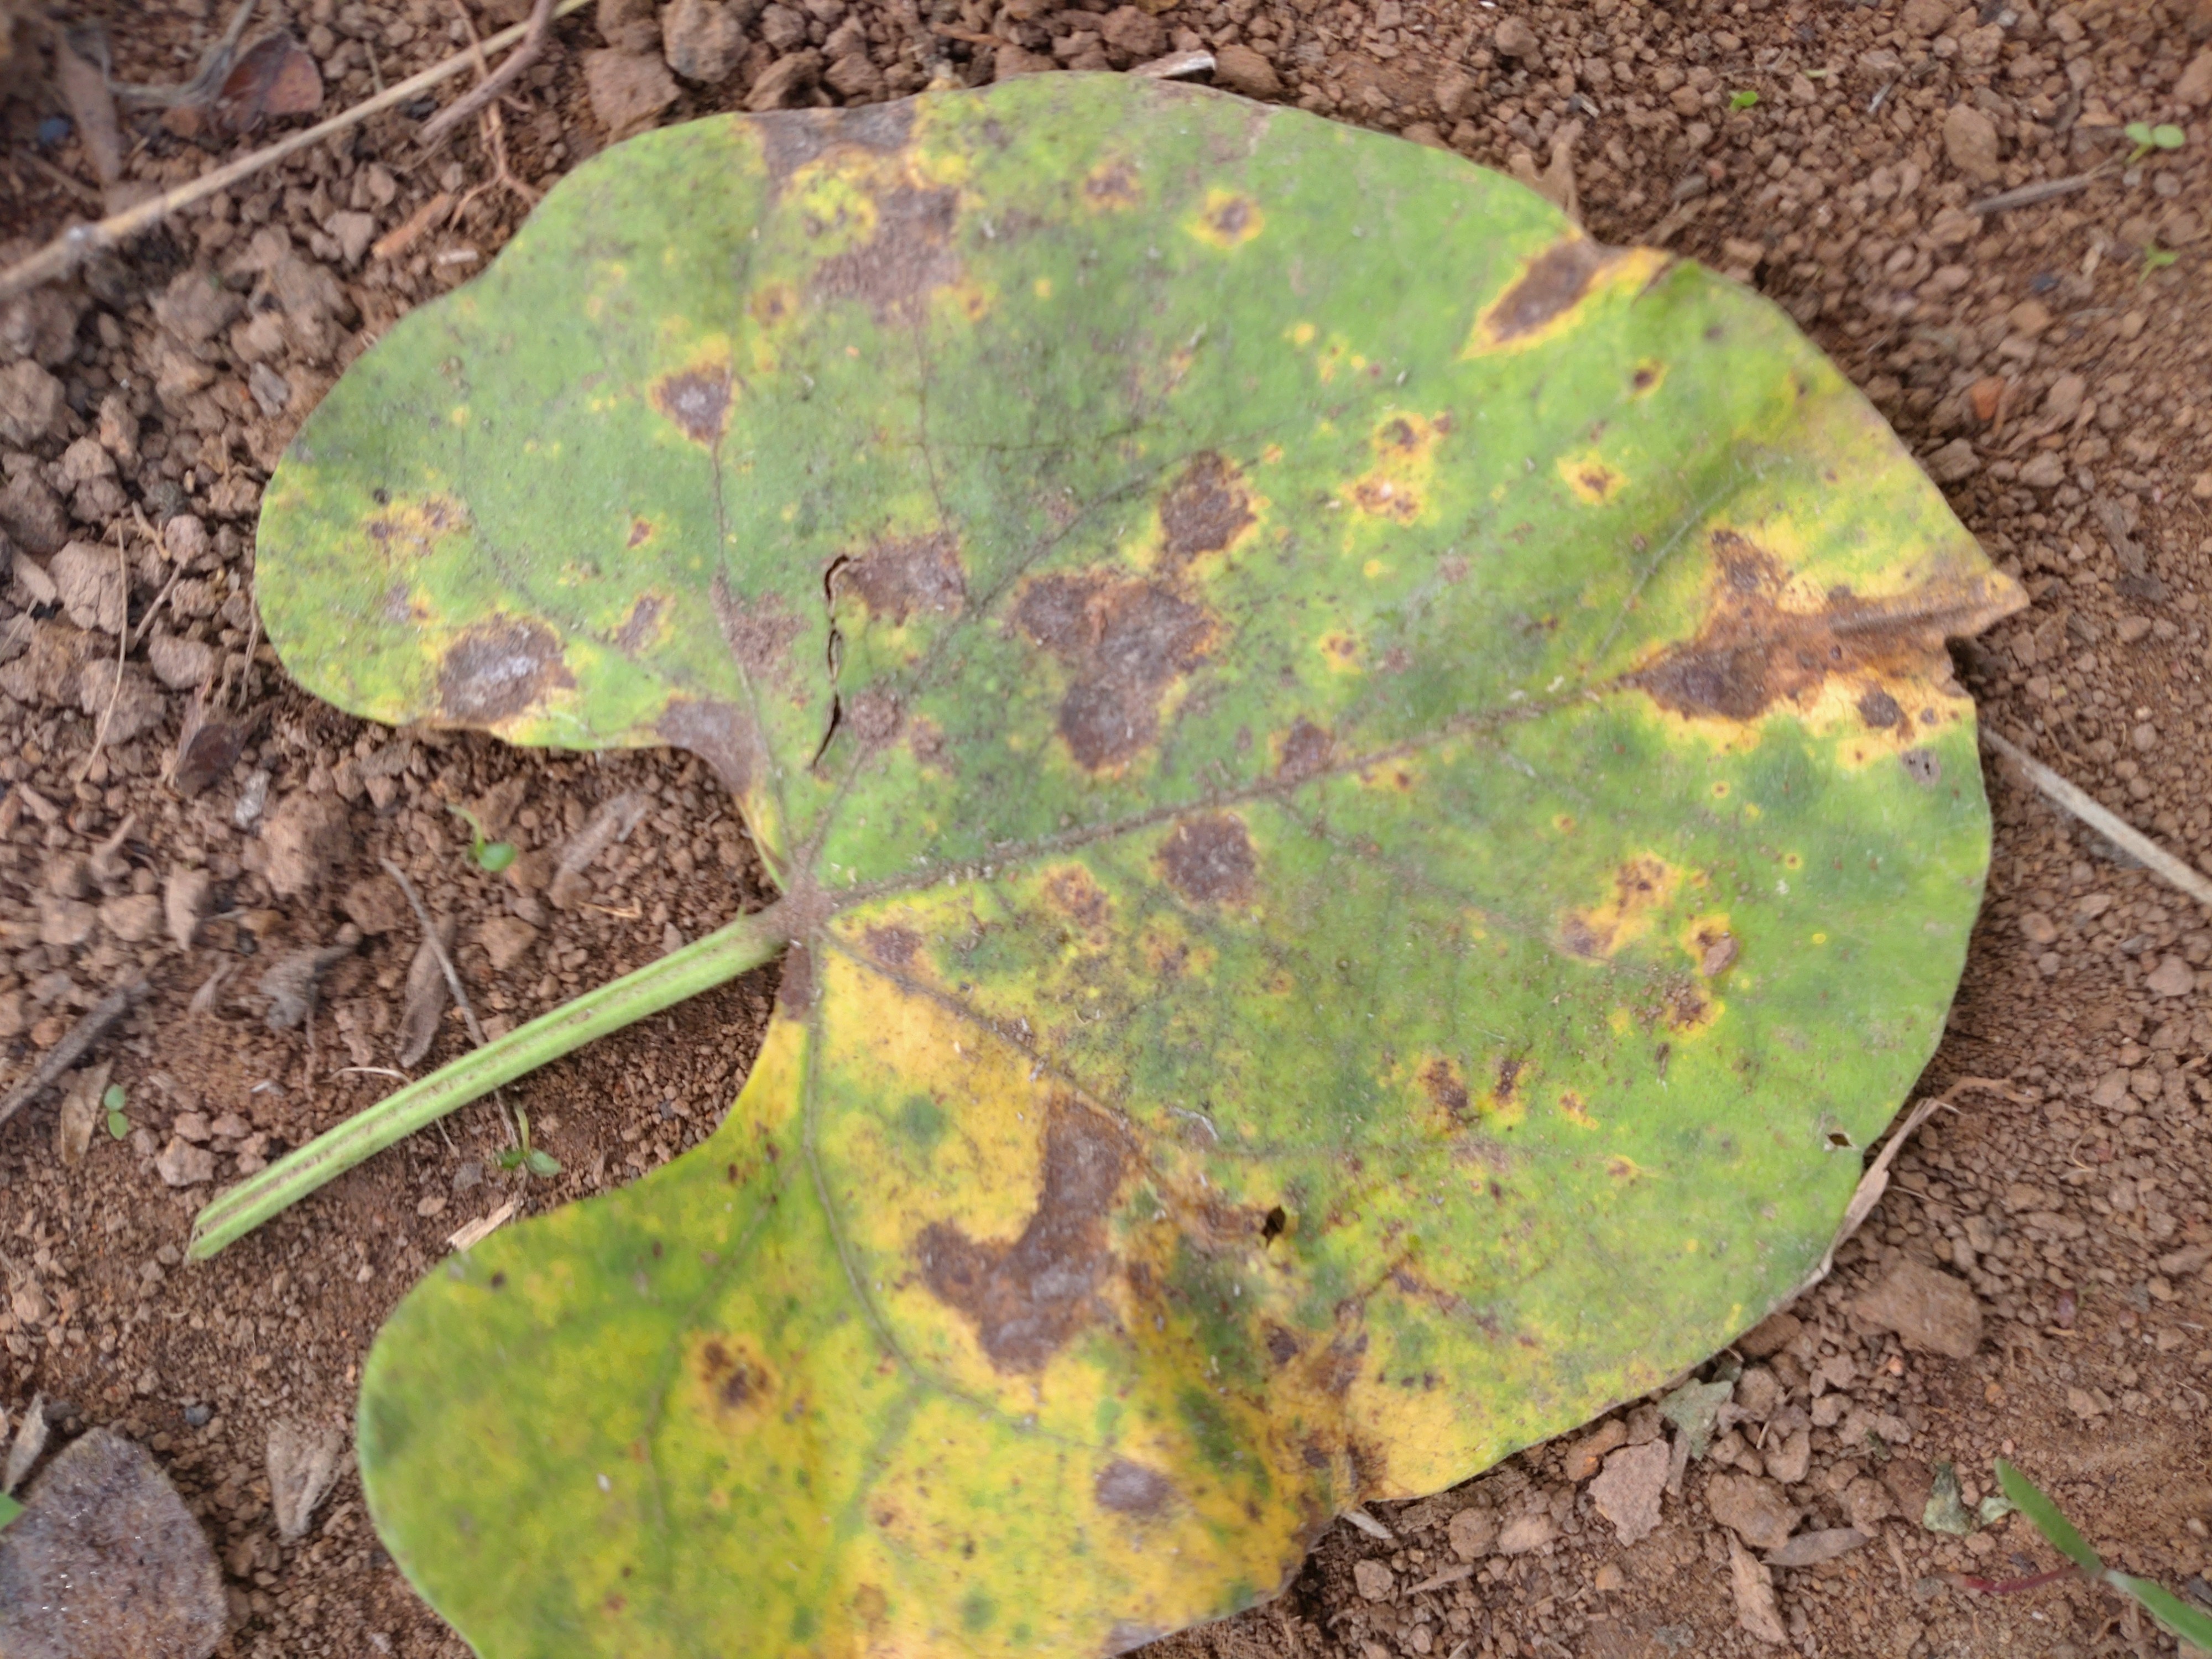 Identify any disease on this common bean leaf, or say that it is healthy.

rust
